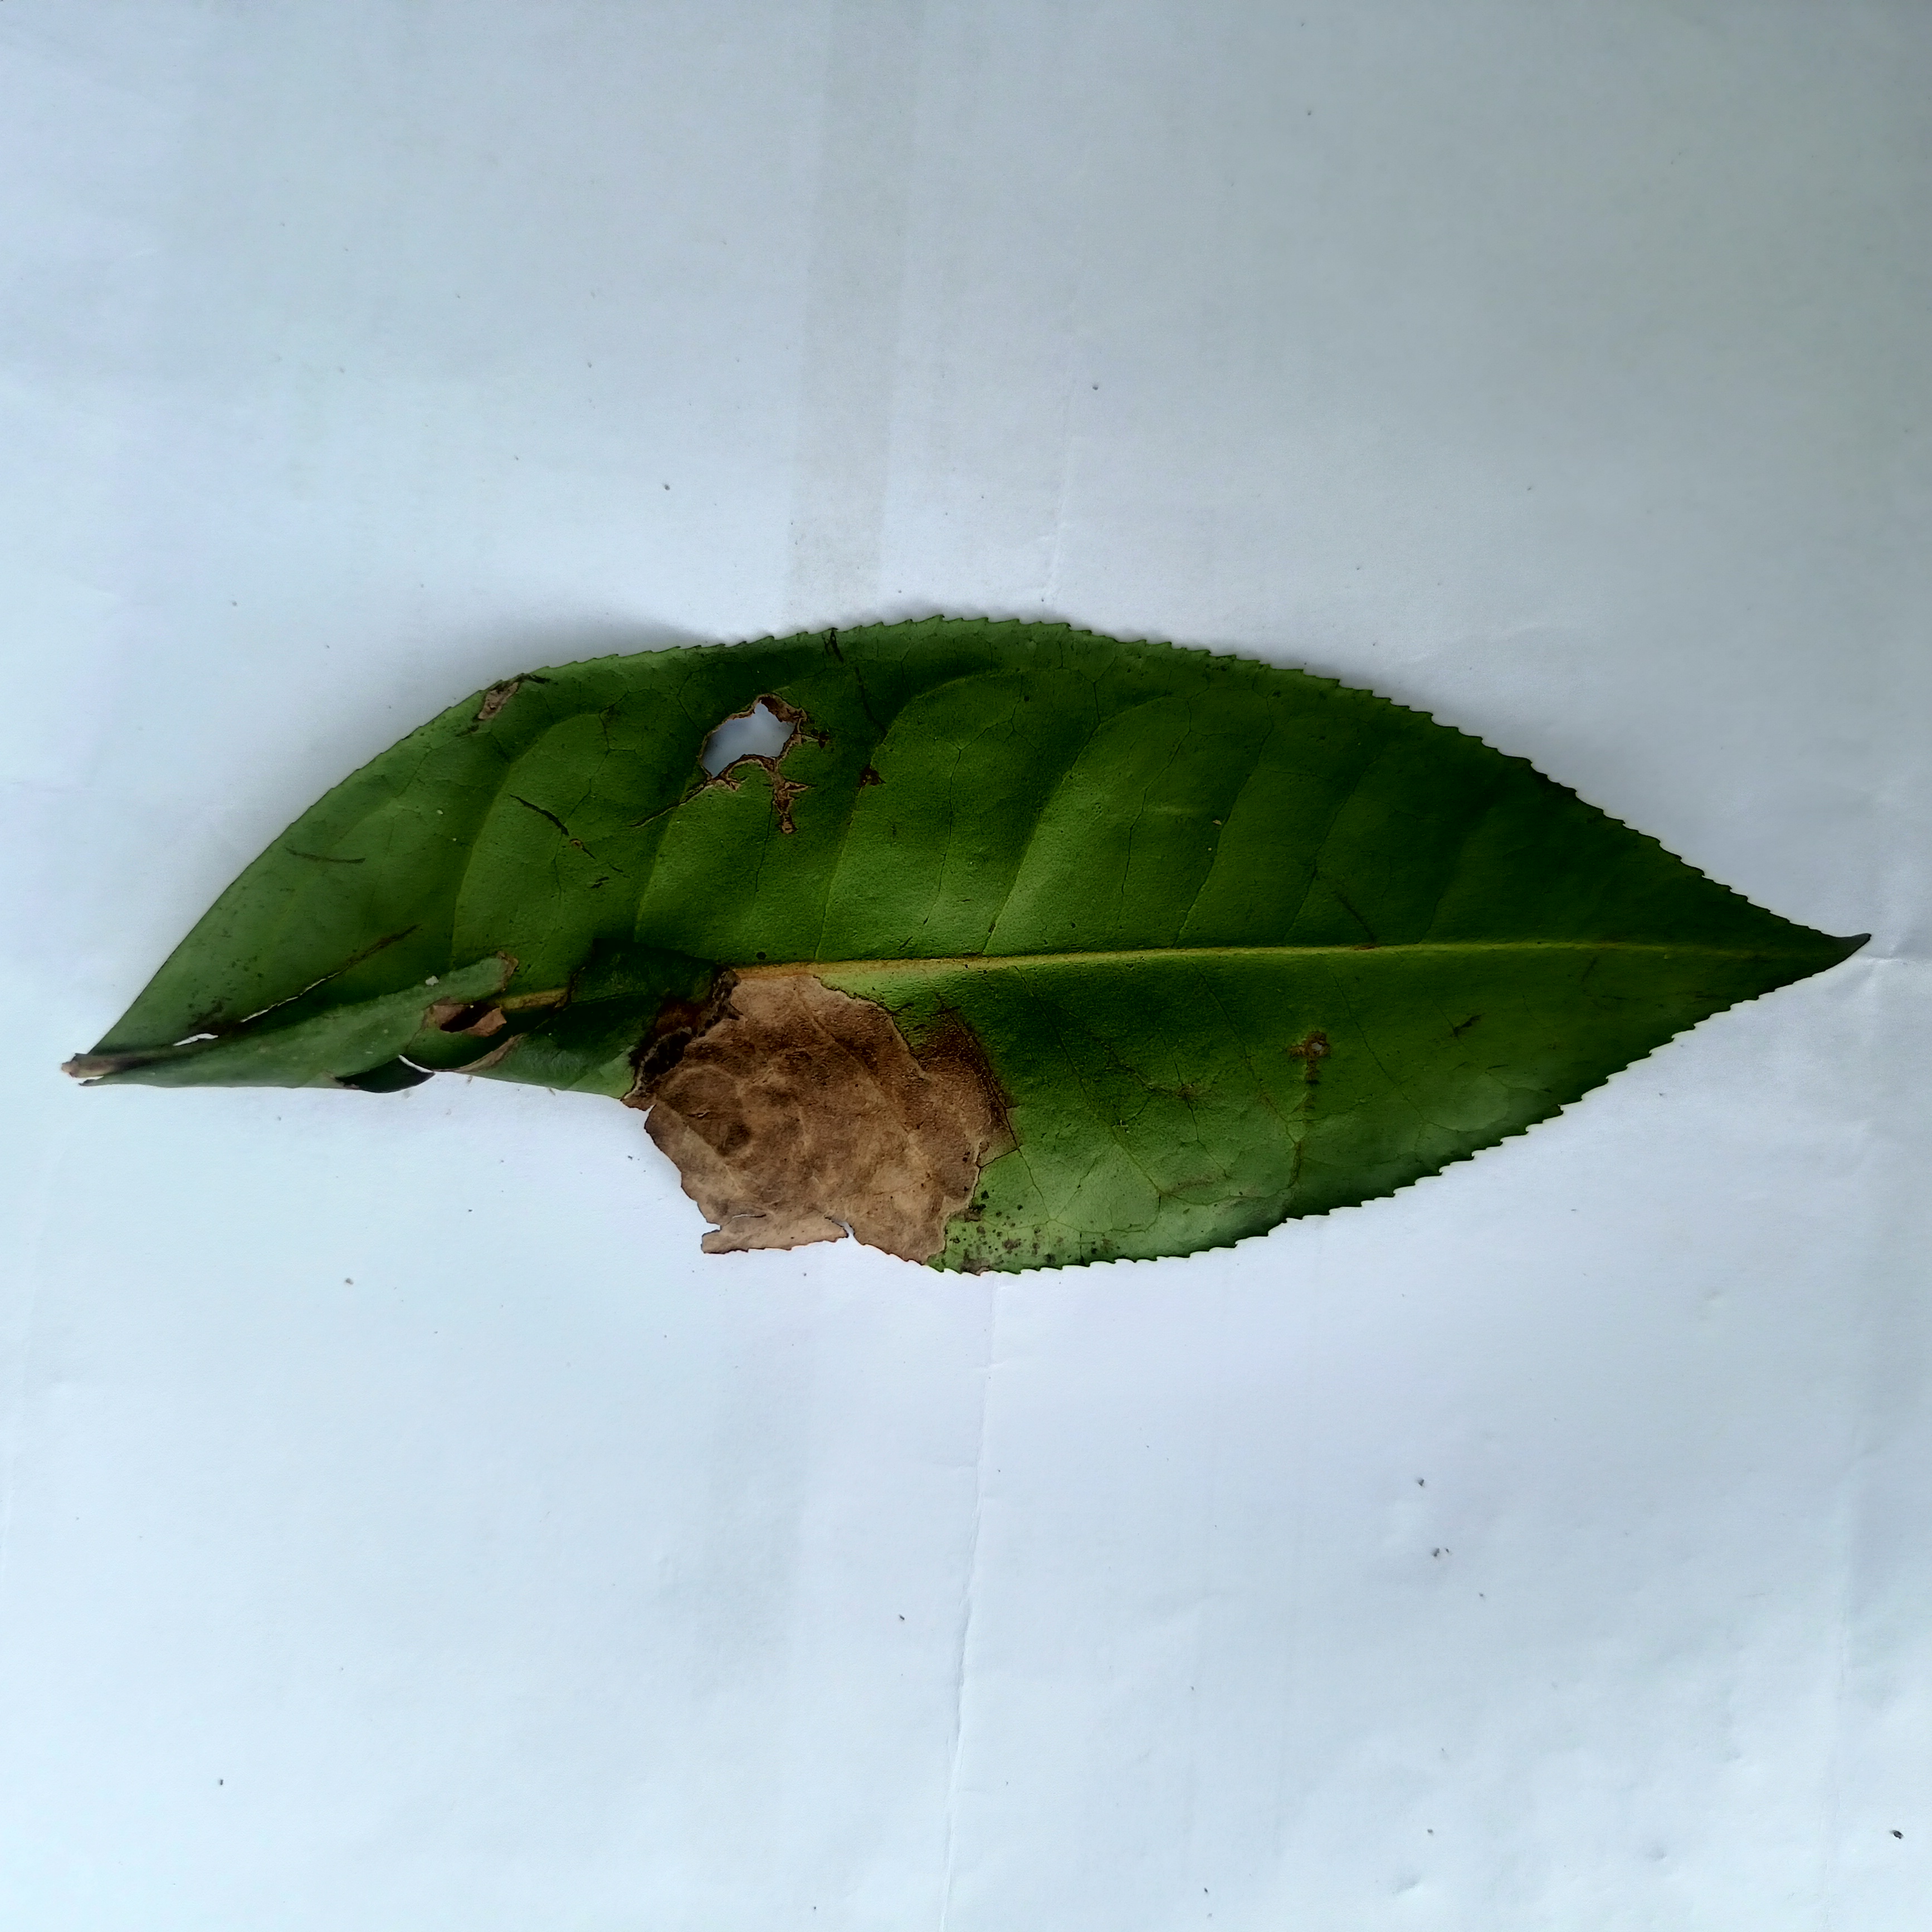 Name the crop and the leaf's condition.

tea, brown blight
